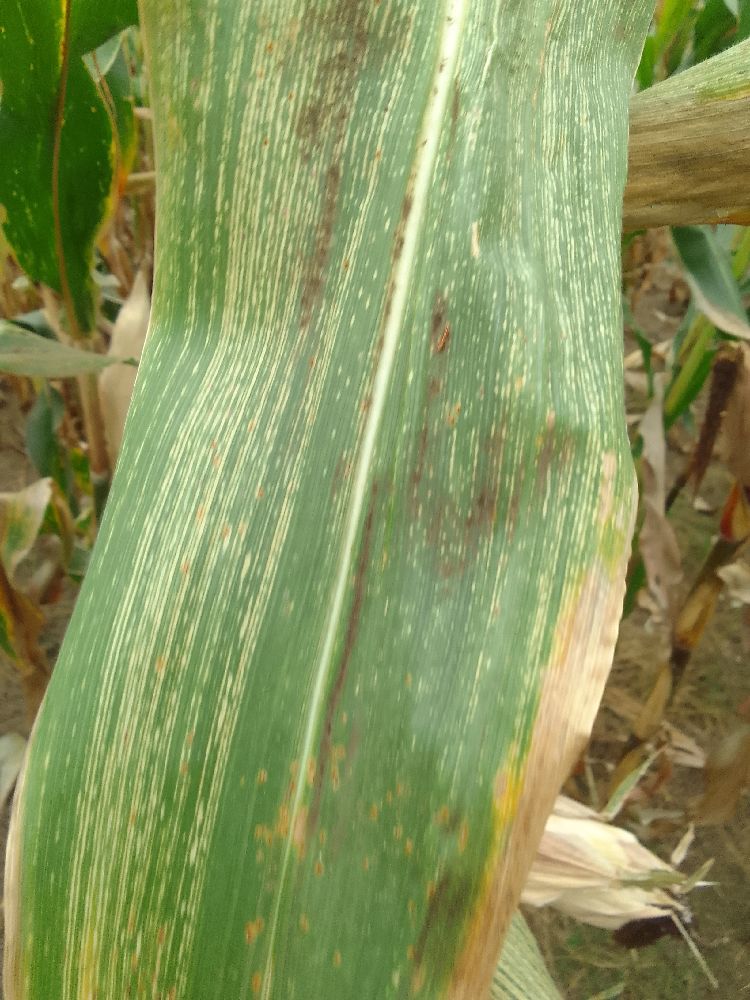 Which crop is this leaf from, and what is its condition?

maize, maize streak virus
